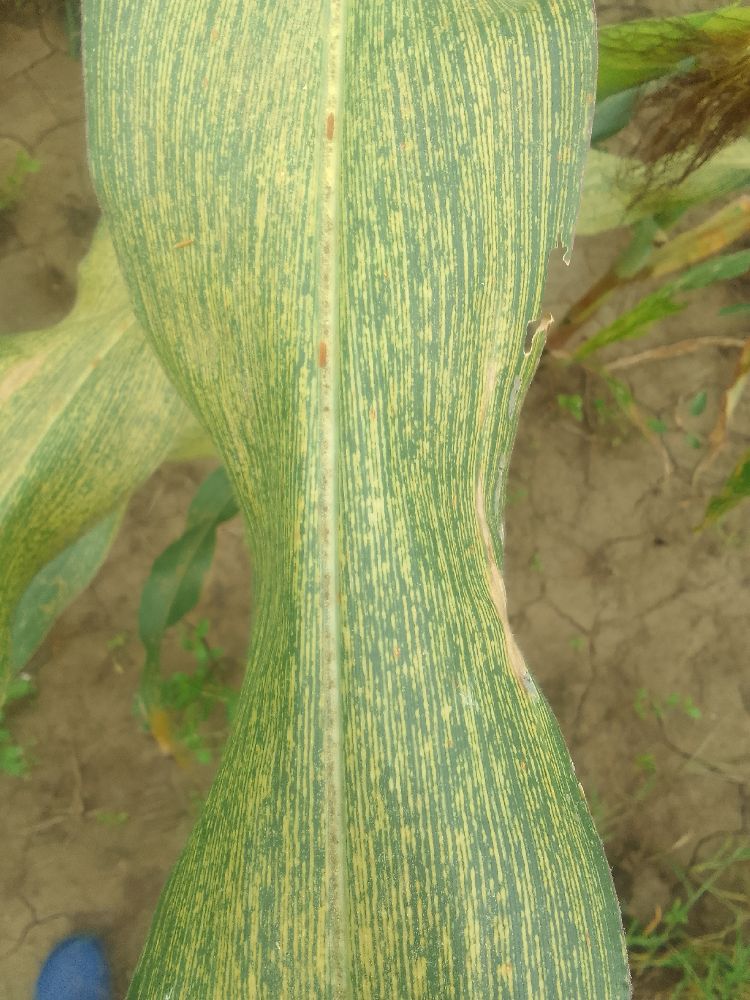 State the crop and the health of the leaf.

maize, maize streak virus
